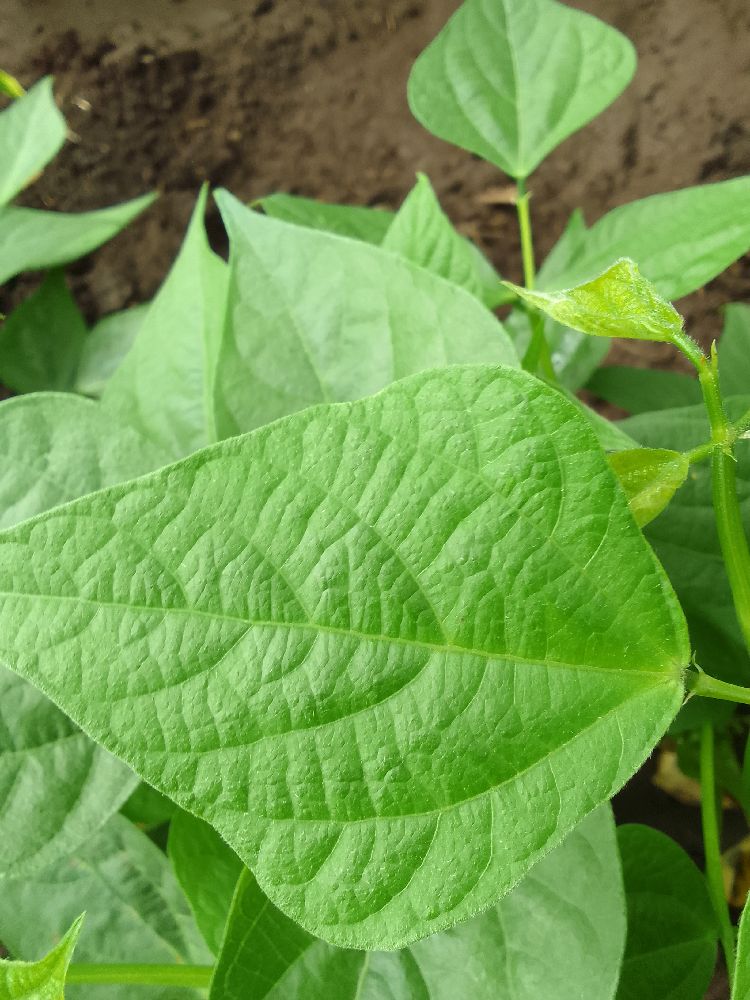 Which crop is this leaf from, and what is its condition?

common bean, healthy
